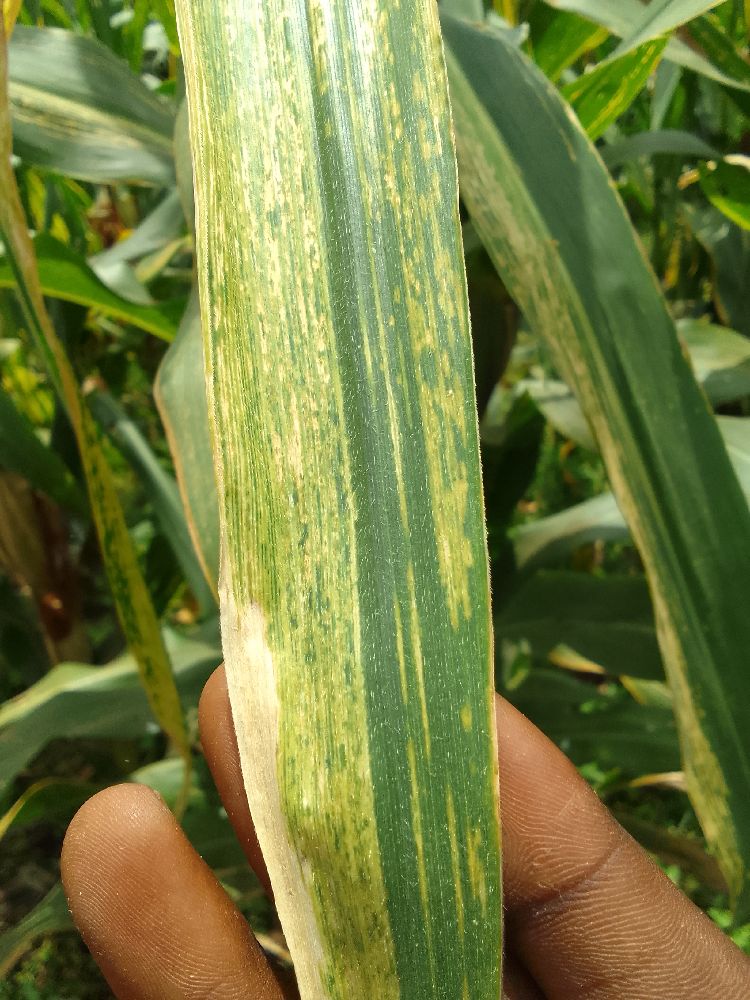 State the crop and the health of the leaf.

maize, maize lethal necrosis
